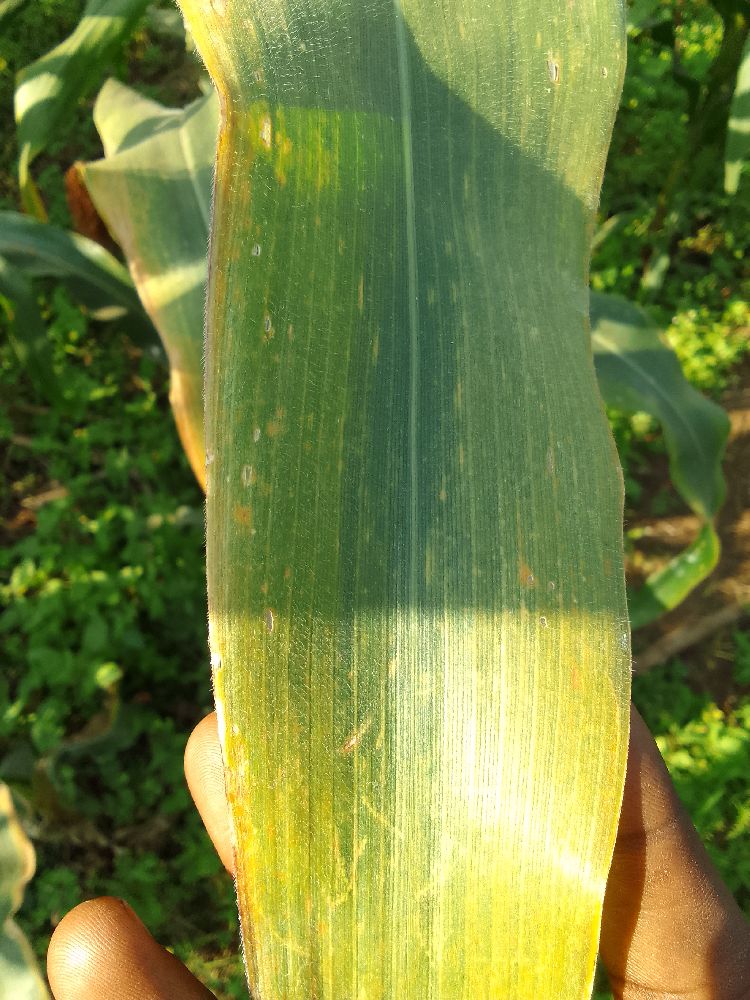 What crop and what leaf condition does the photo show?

maize, maize lethal necrosis
